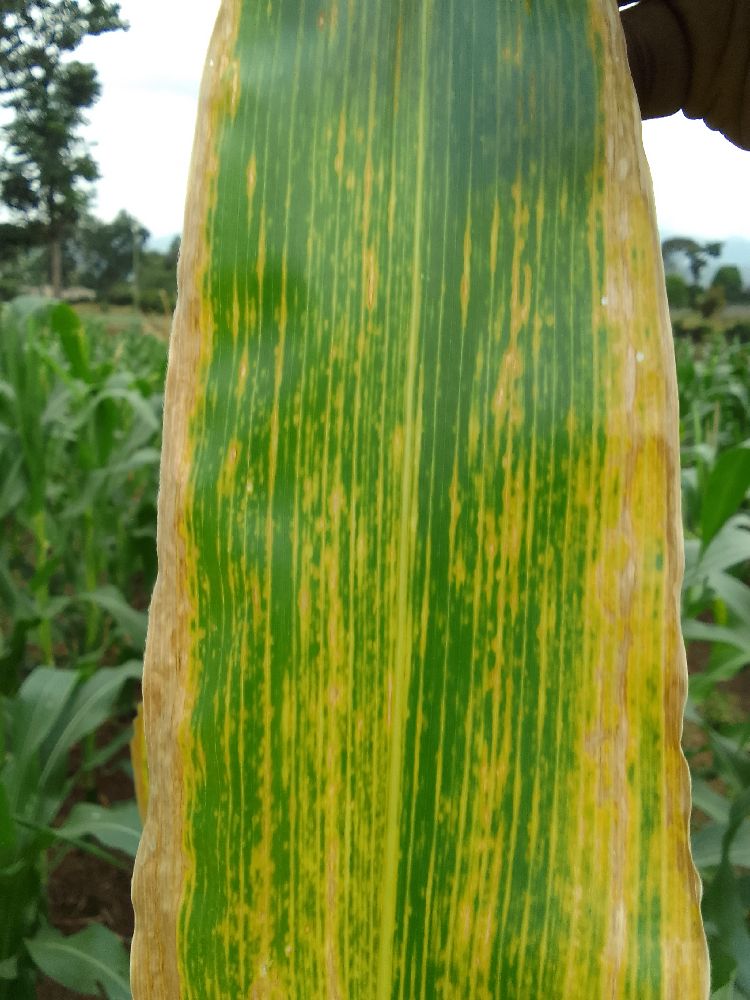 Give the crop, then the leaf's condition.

maize, maize lethal necrosis
